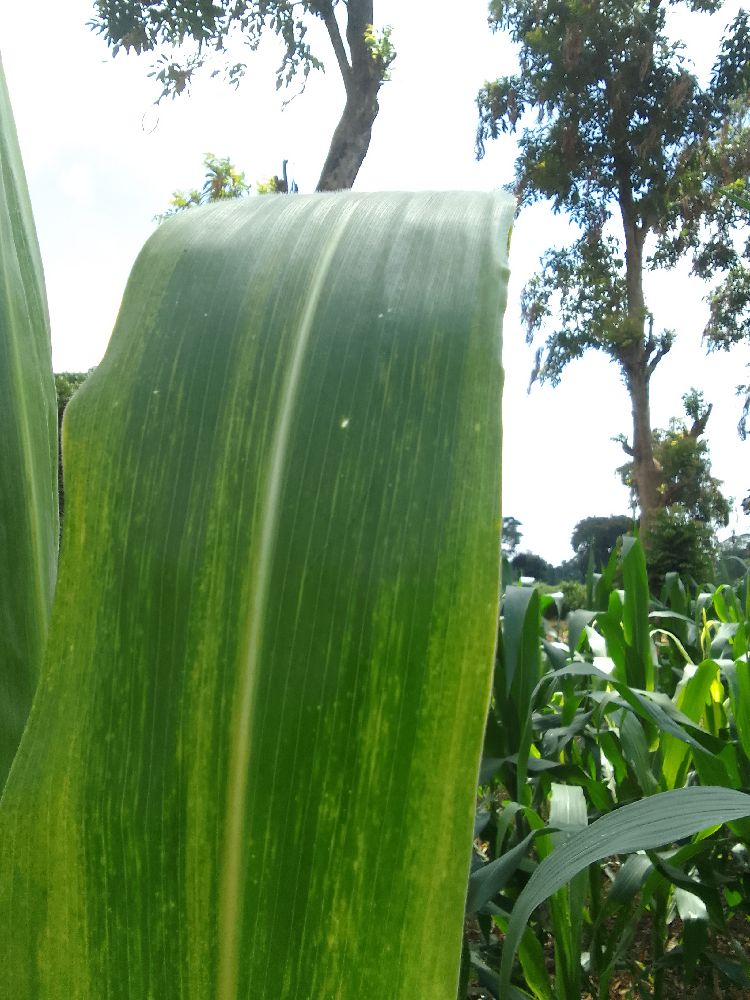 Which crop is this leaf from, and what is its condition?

maize, maize lethal necrosis
